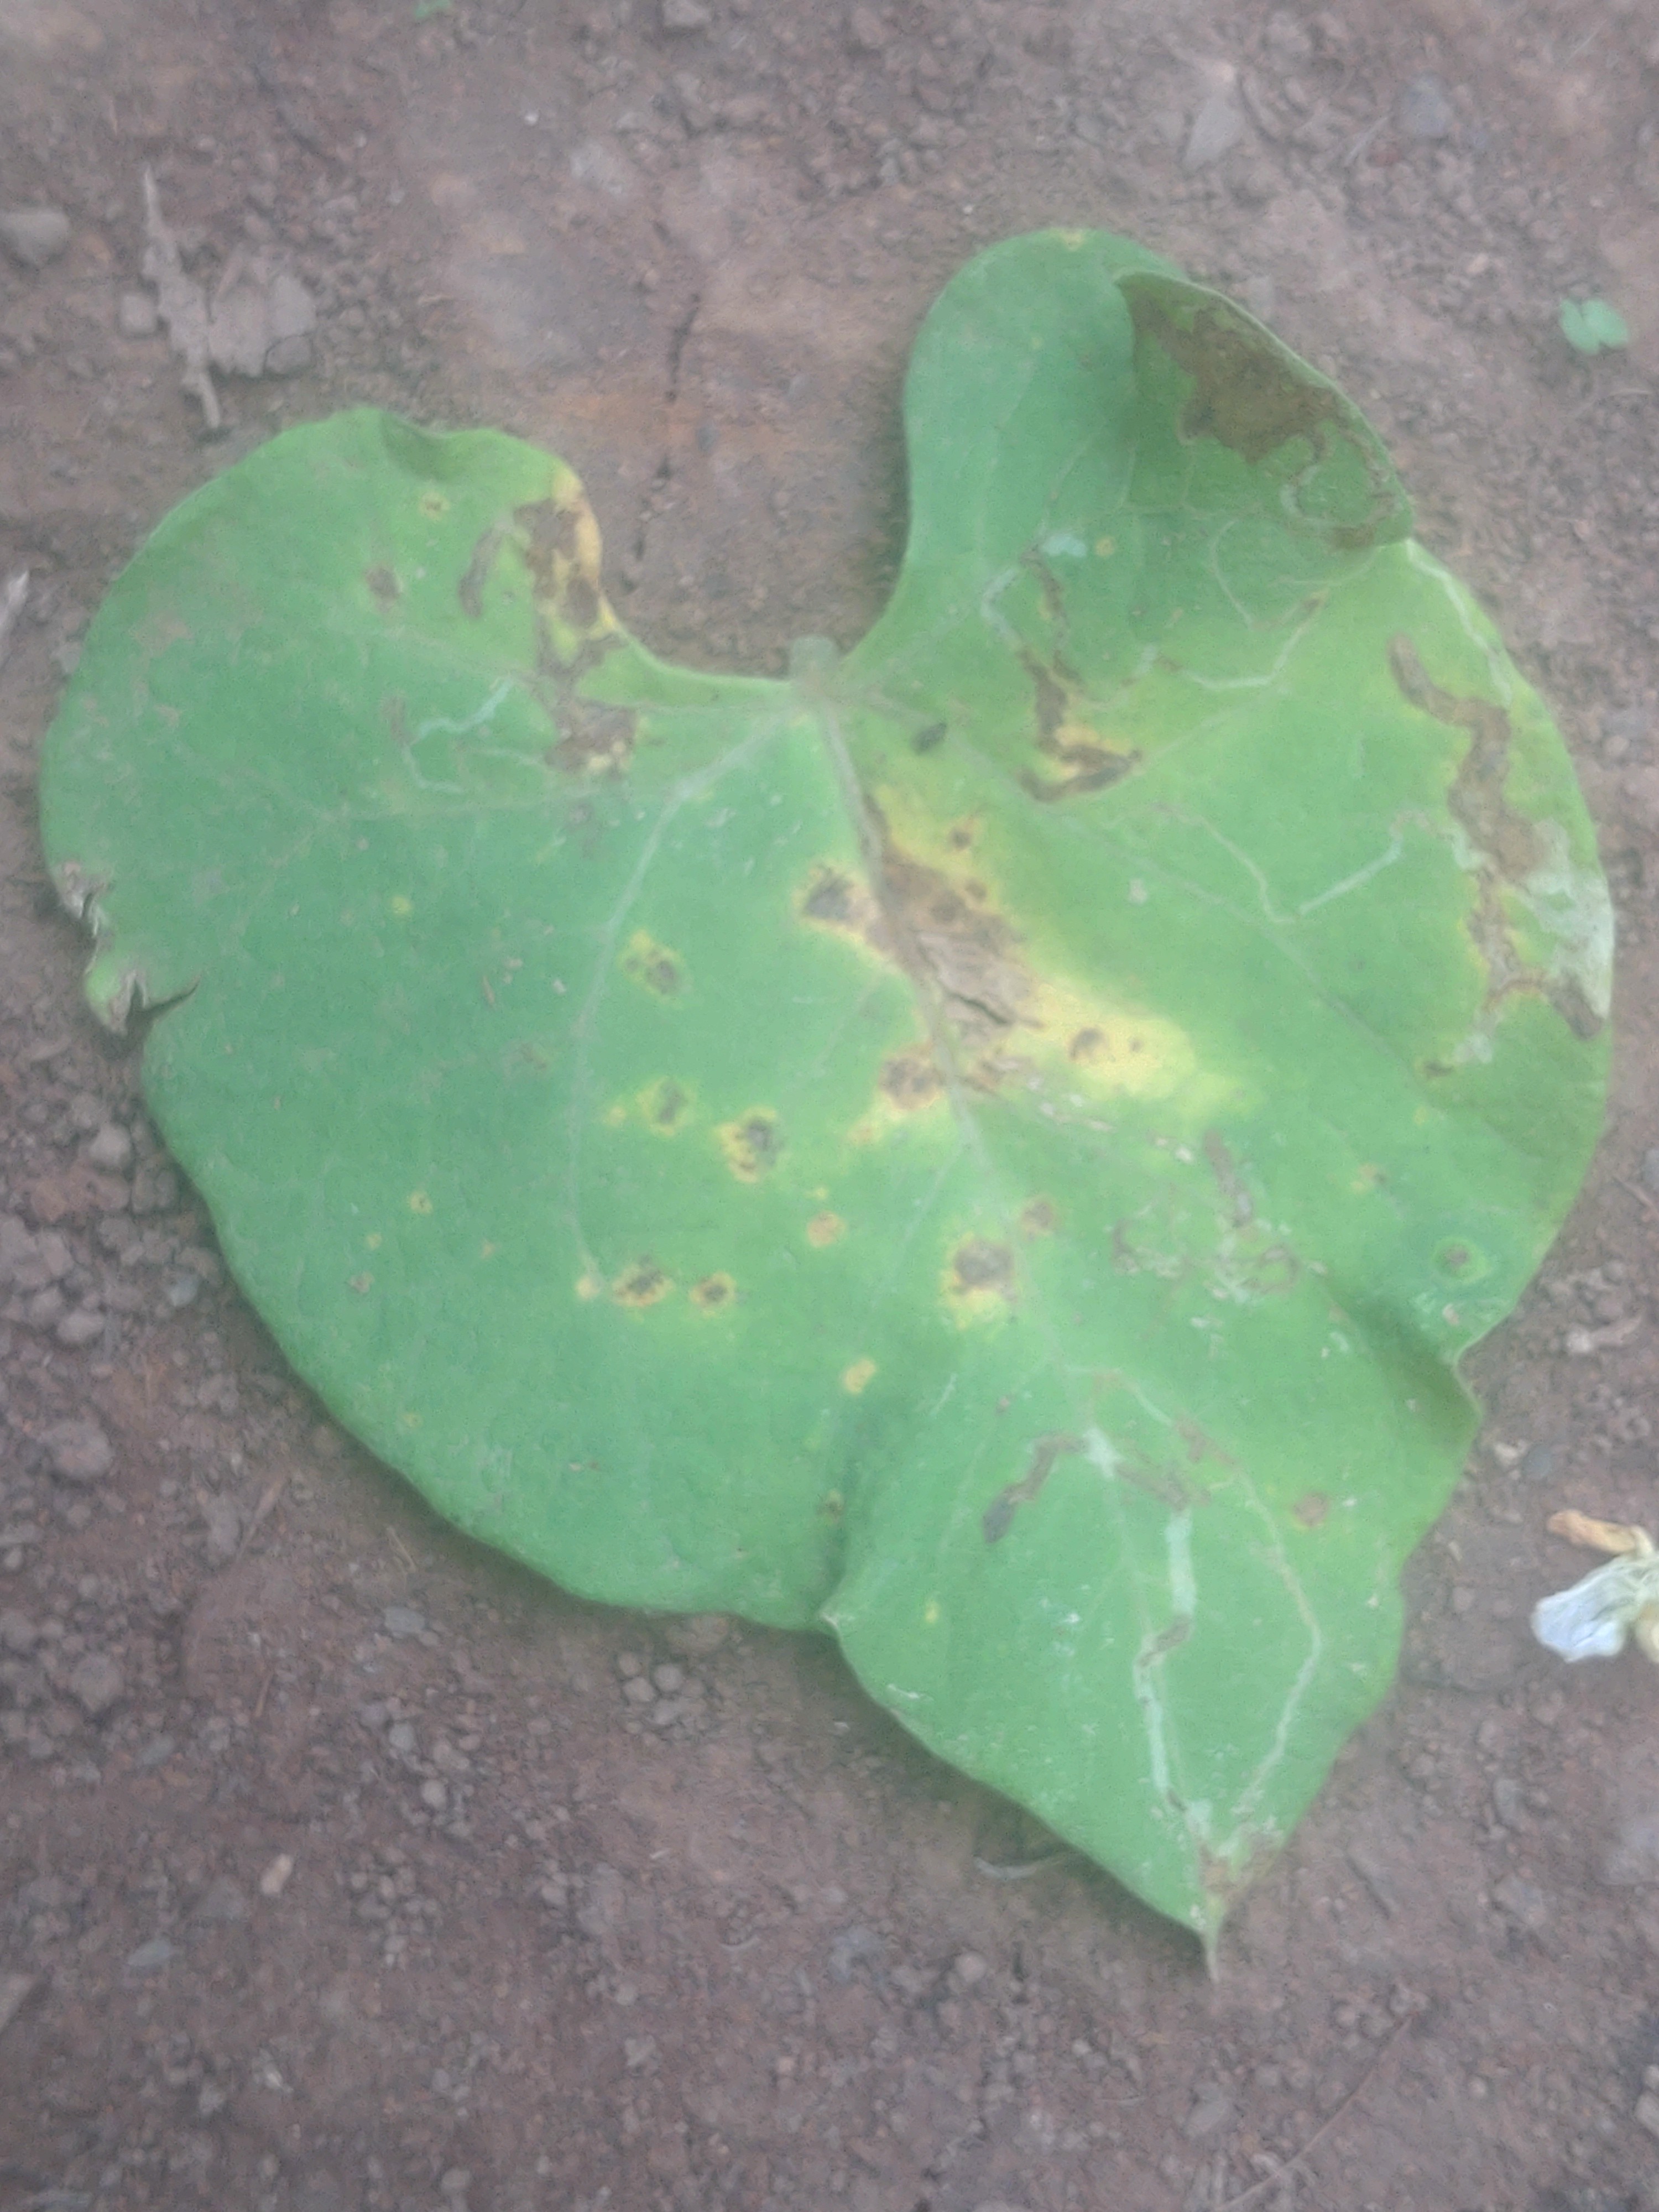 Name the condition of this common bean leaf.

rust
